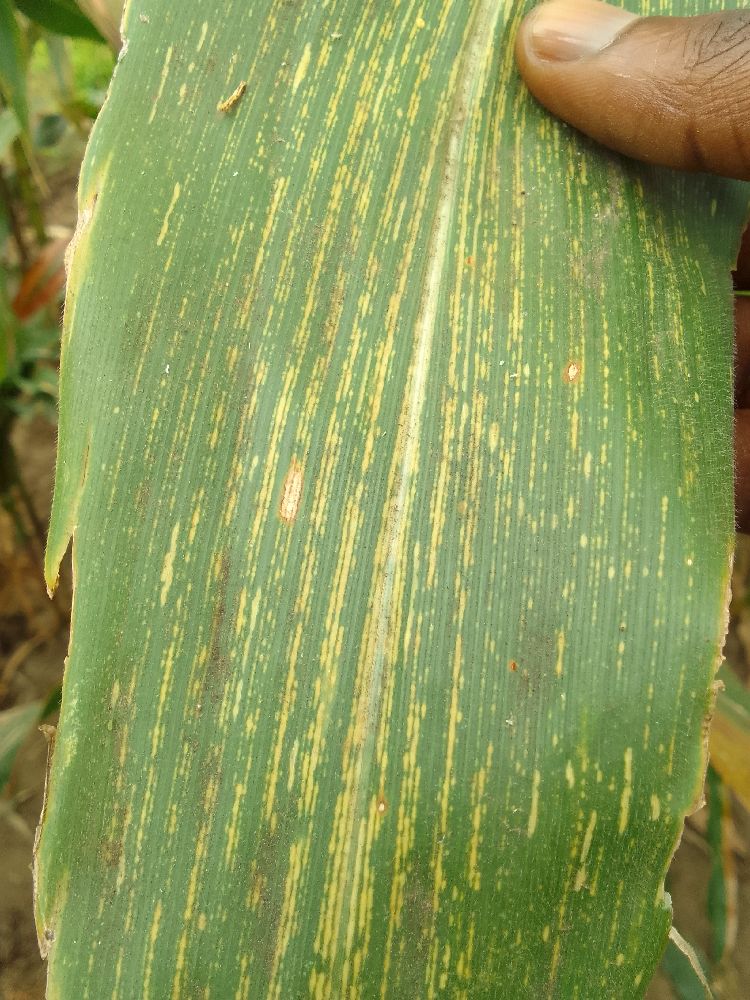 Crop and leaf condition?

maize, maize streak virus
